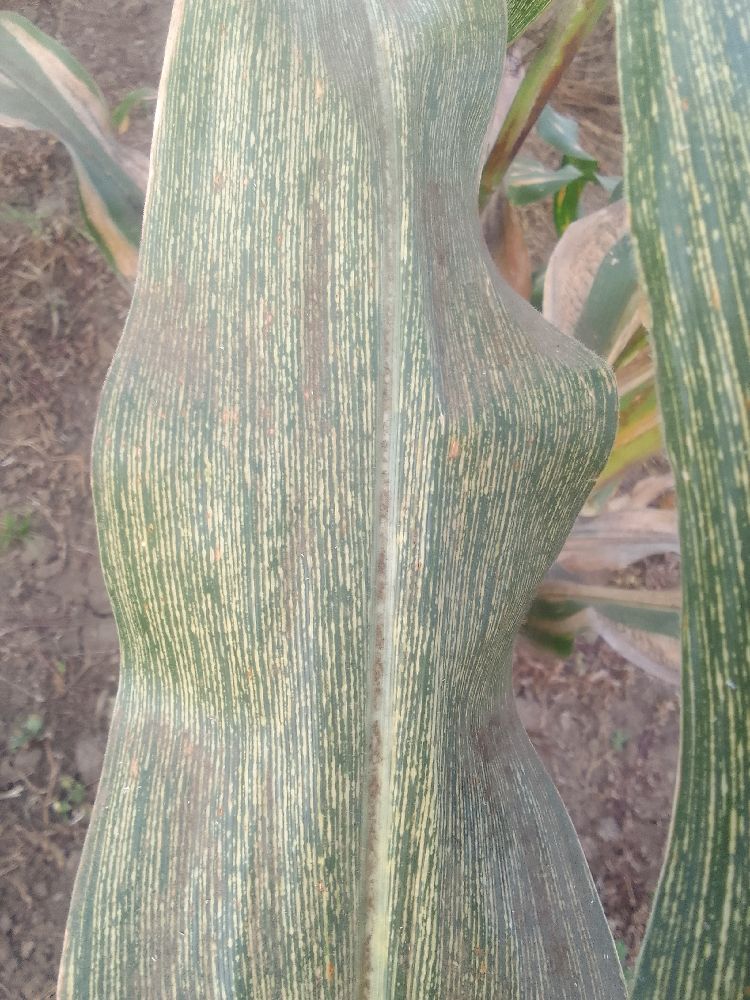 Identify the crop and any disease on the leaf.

maize, maize streak virus
